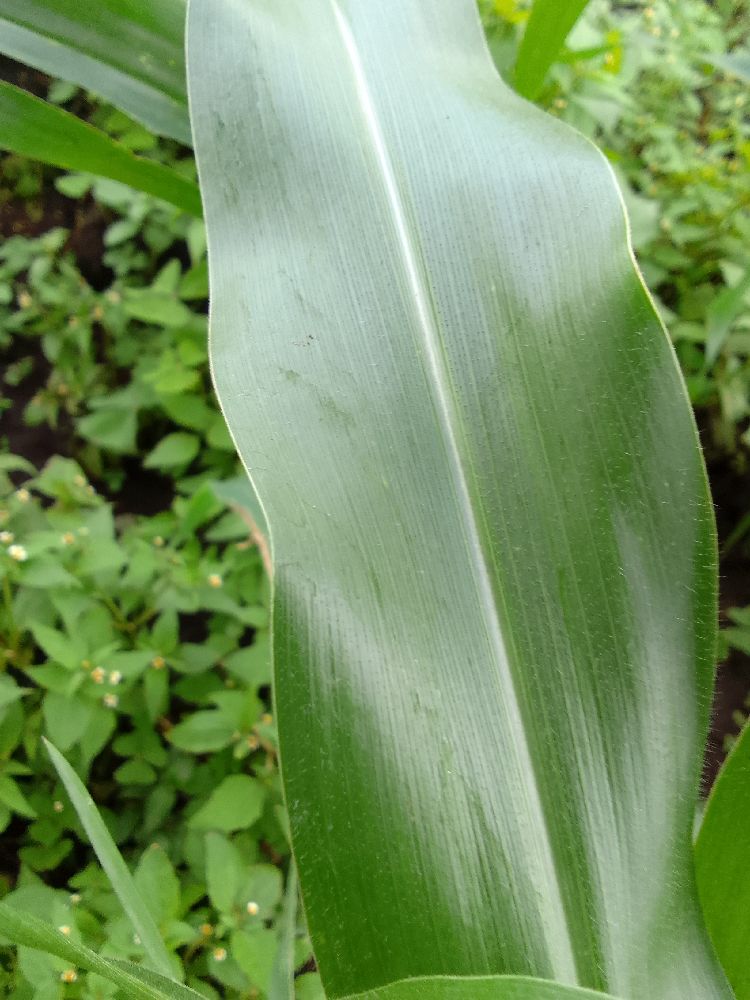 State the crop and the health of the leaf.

maize, healthy
